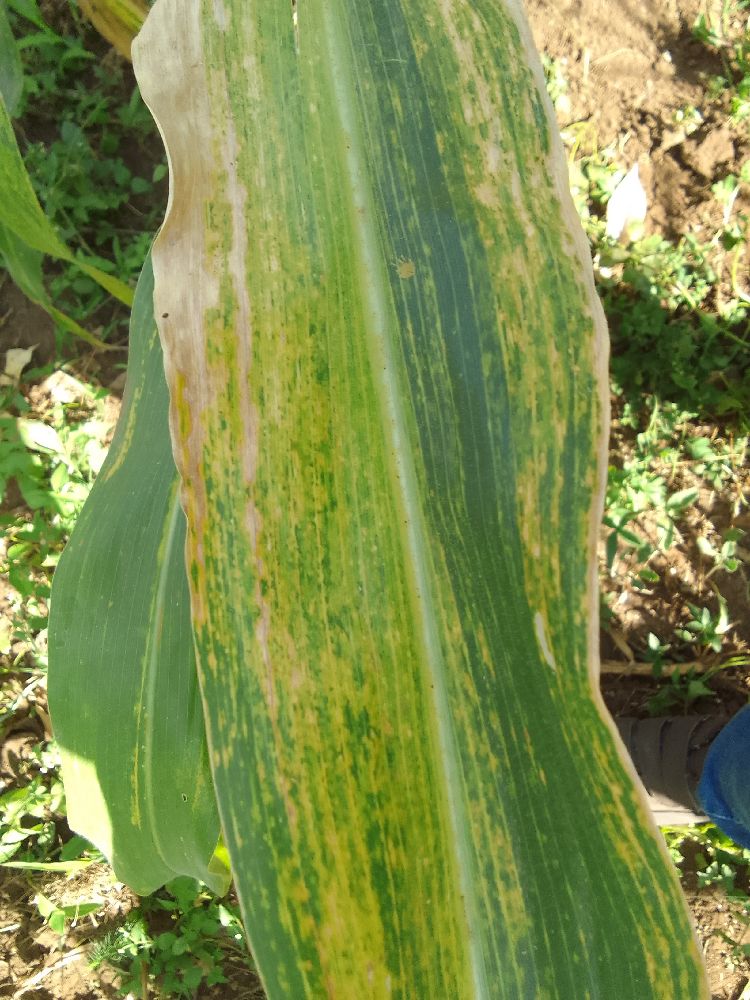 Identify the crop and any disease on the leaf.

maize, maize lethal necrosis
